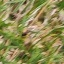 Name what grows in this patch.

grass
